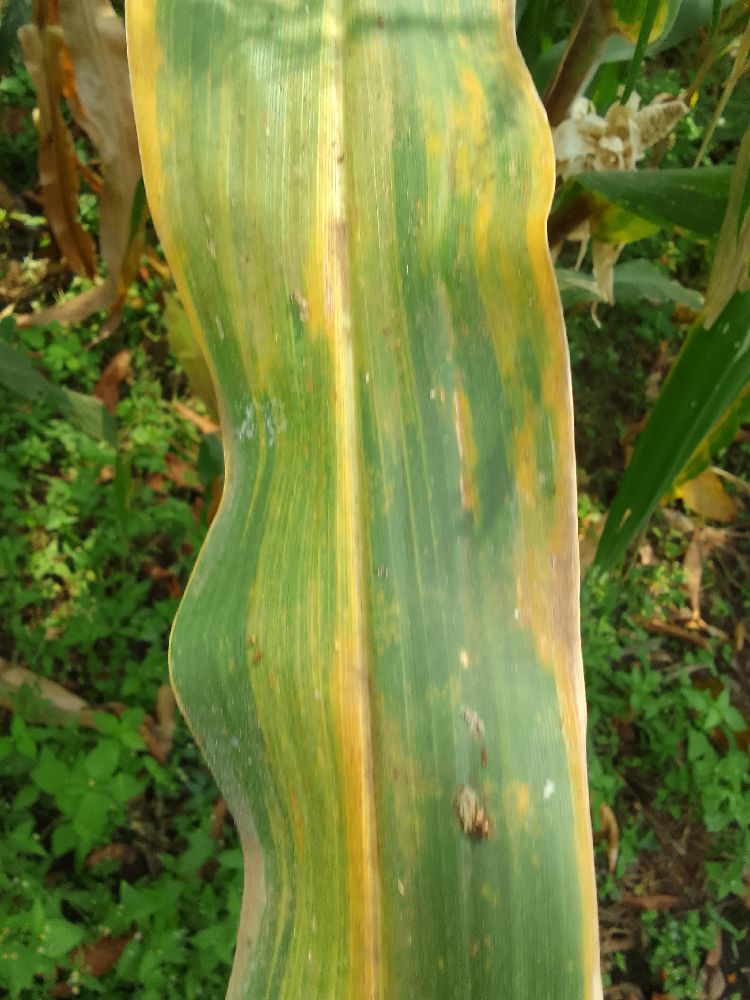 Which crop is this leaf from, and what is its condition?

maize, maize lethal necrosis
